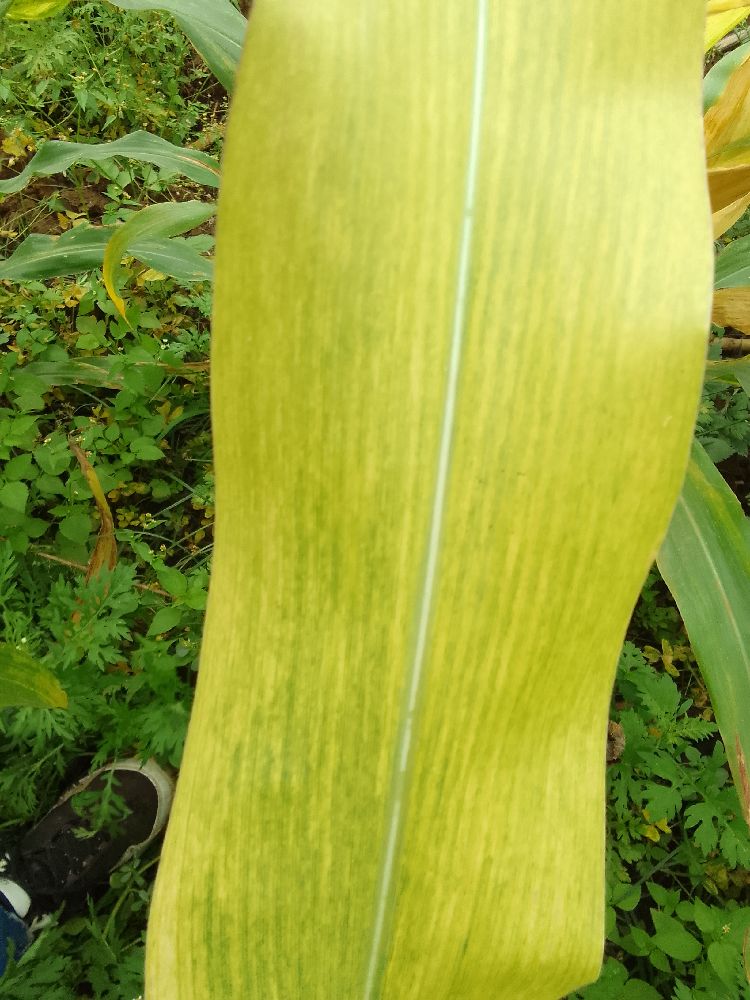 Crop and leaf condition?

maize, maize lethal necrosis
